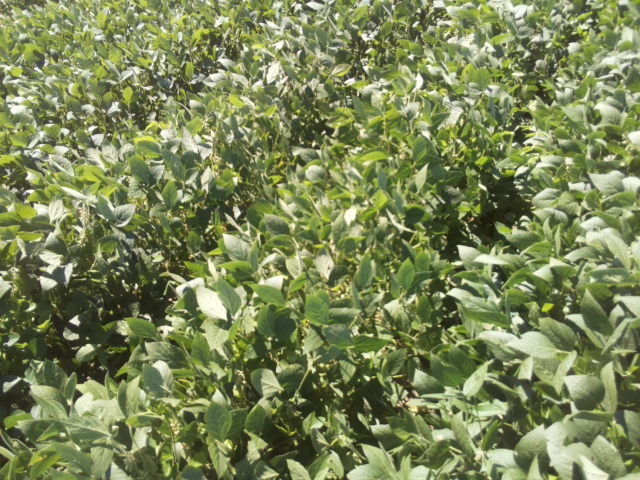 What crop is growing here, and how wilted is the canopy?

soybean, slight leaflet or petiole turgor loss in upper canopy
